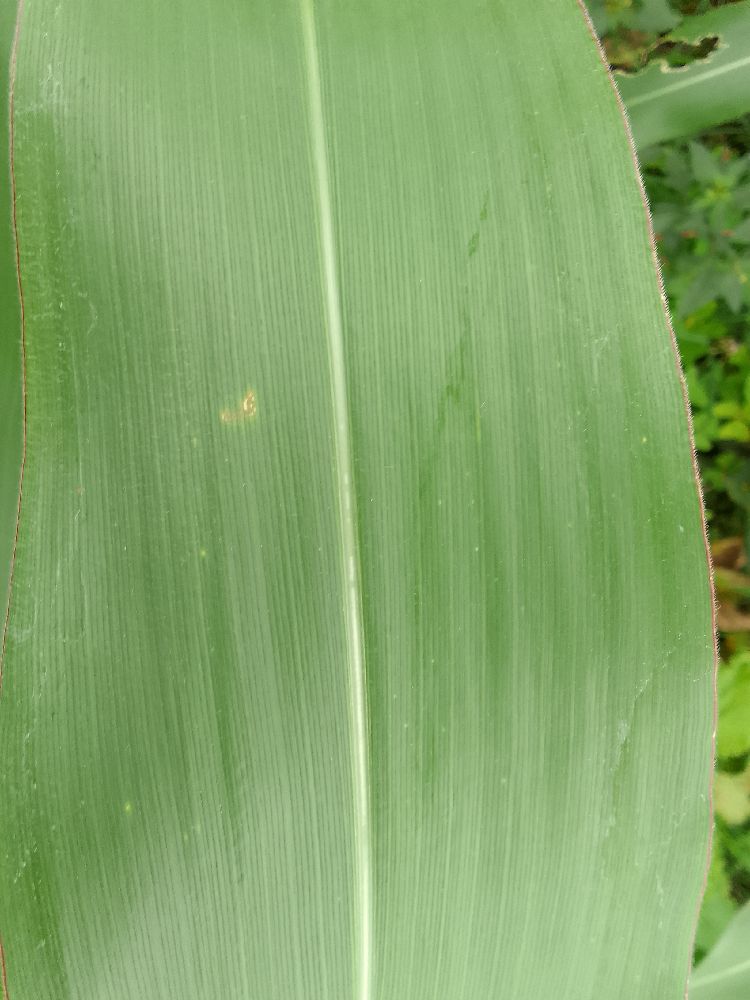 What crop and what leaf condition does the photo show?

maize, healthy
